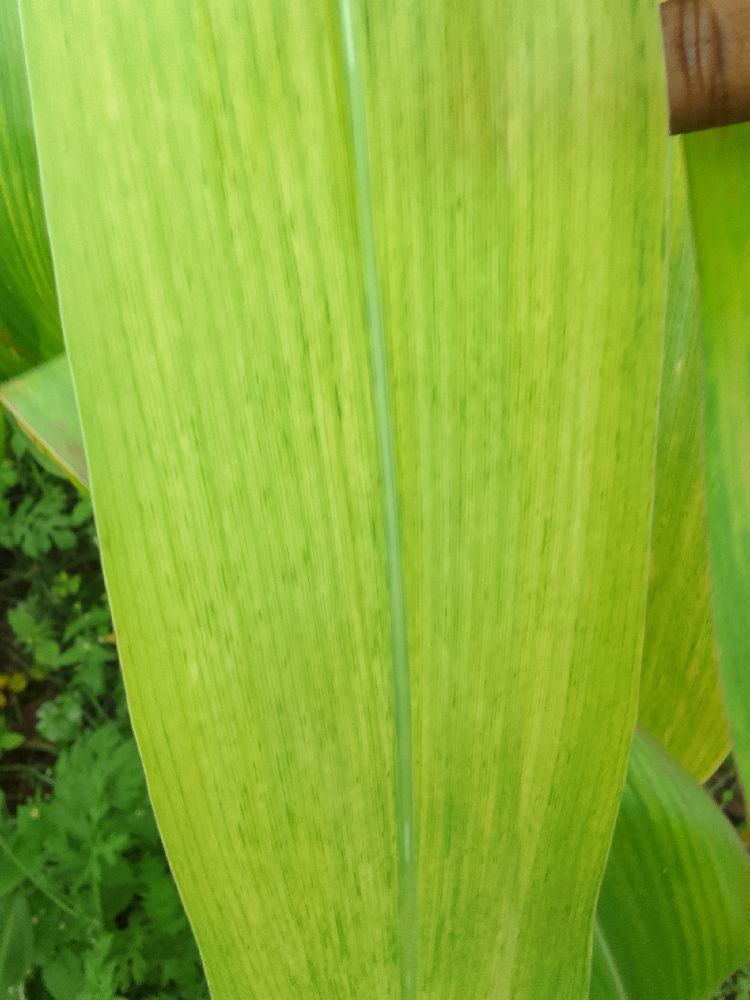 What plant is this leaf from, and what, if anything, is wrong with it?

maize, maize lethal necrosis
